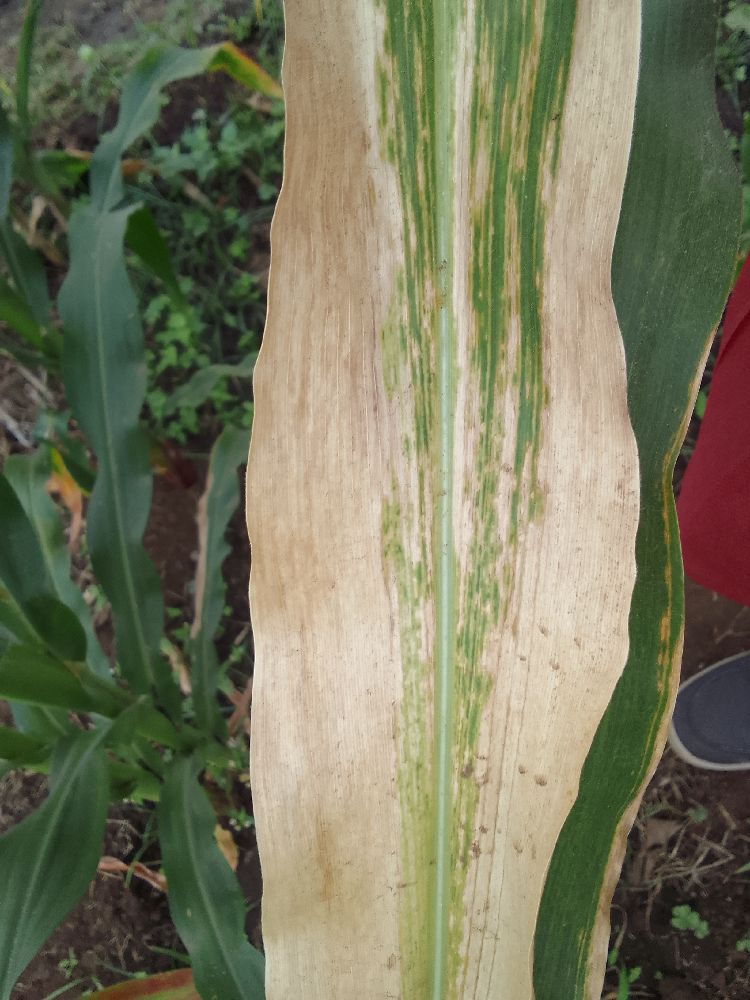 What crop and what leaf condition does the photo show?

maize, maize lethal necrosis
